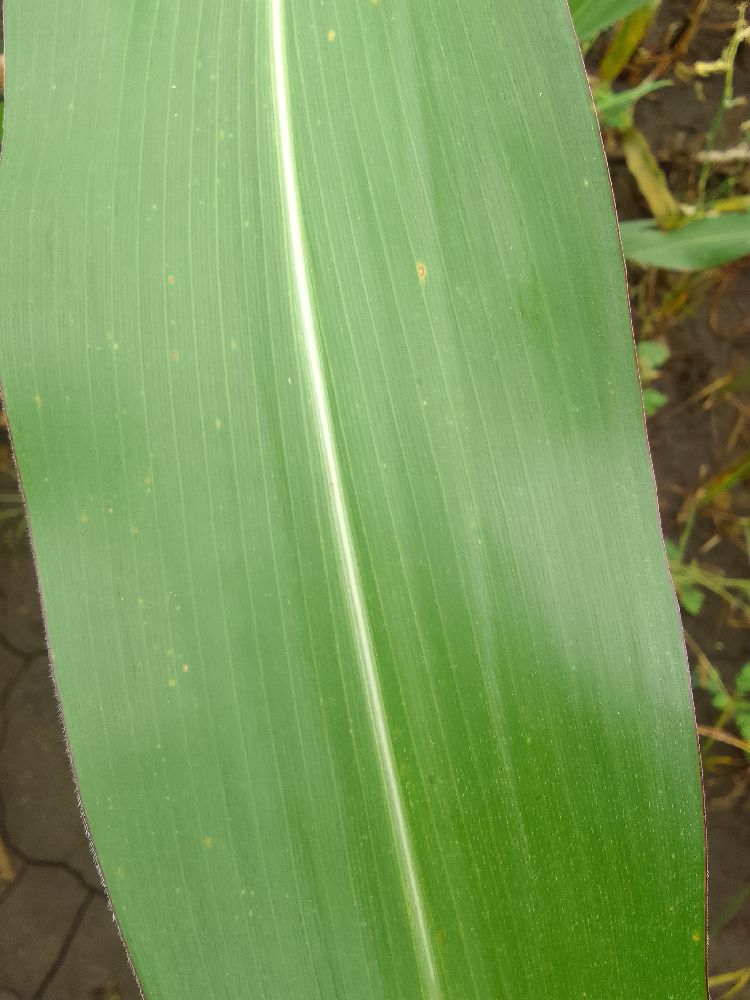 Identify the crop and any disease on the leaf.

maize, healthy
